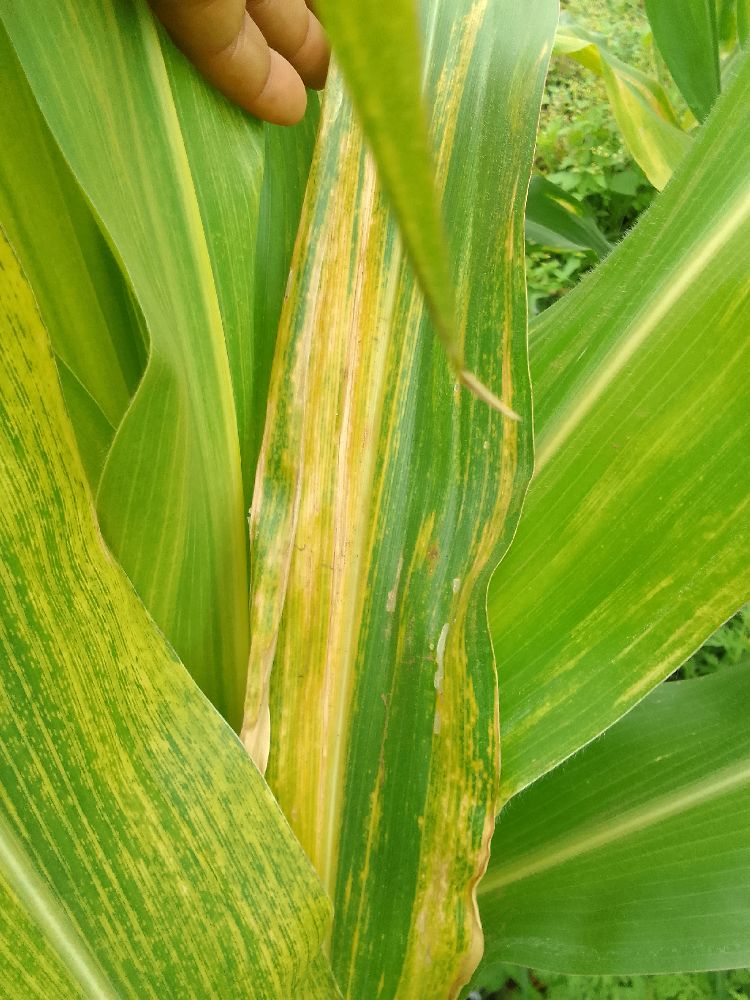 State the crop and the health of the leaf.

maize, maize lethal necrosis
